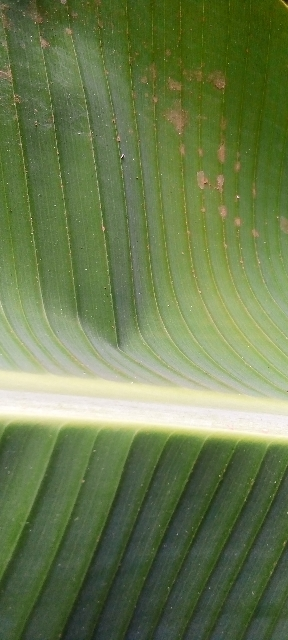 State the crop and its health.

banana, healthy
